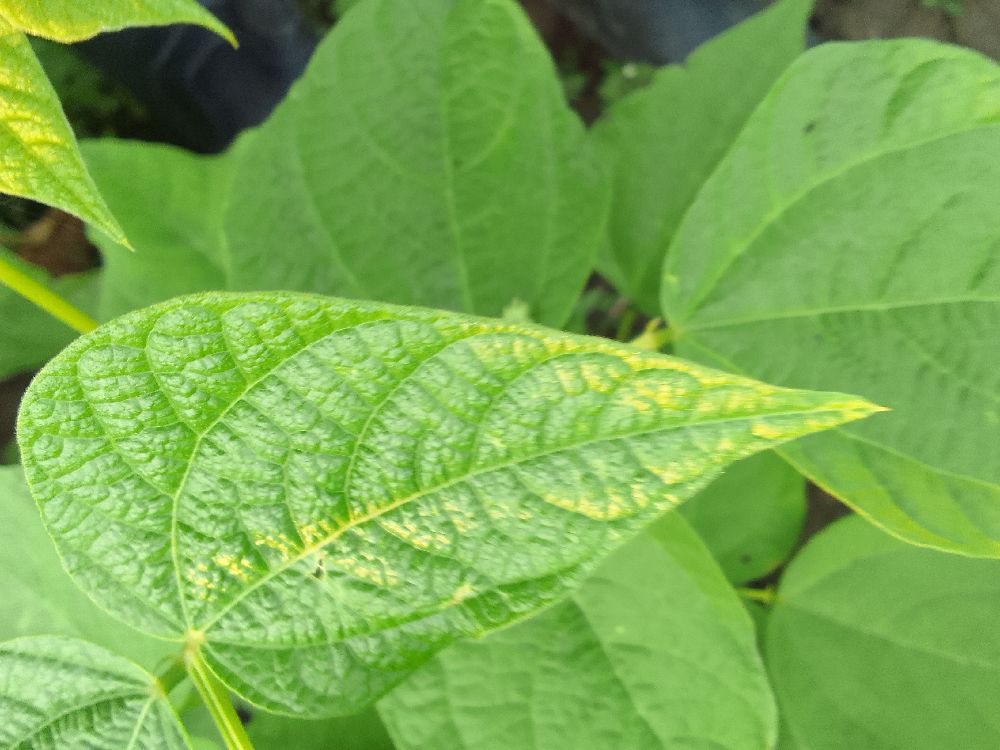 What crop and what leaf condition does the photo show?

common bean, healthy
